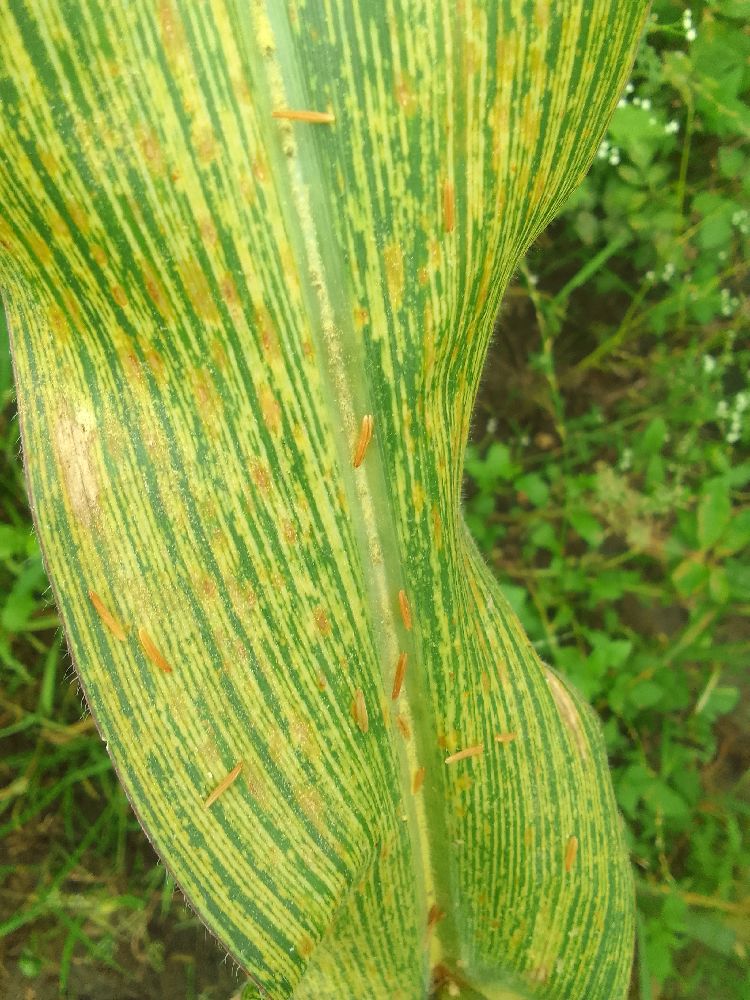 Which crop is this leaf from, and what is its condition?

maize, maize streak virus
